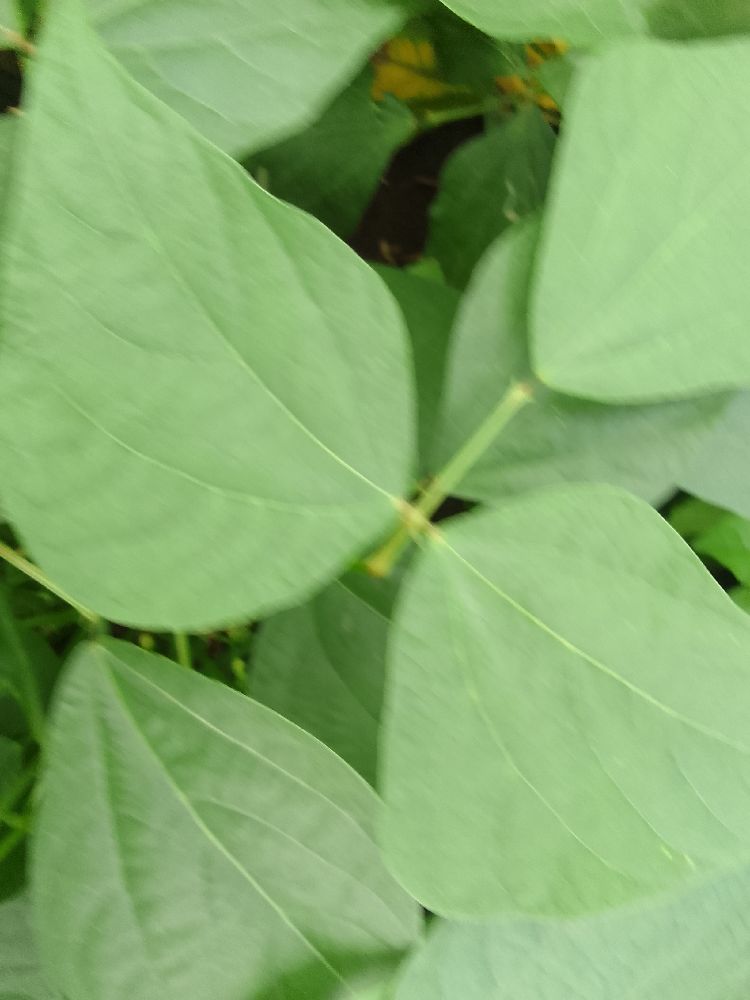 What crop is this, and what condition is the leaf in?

common bean, healthy
